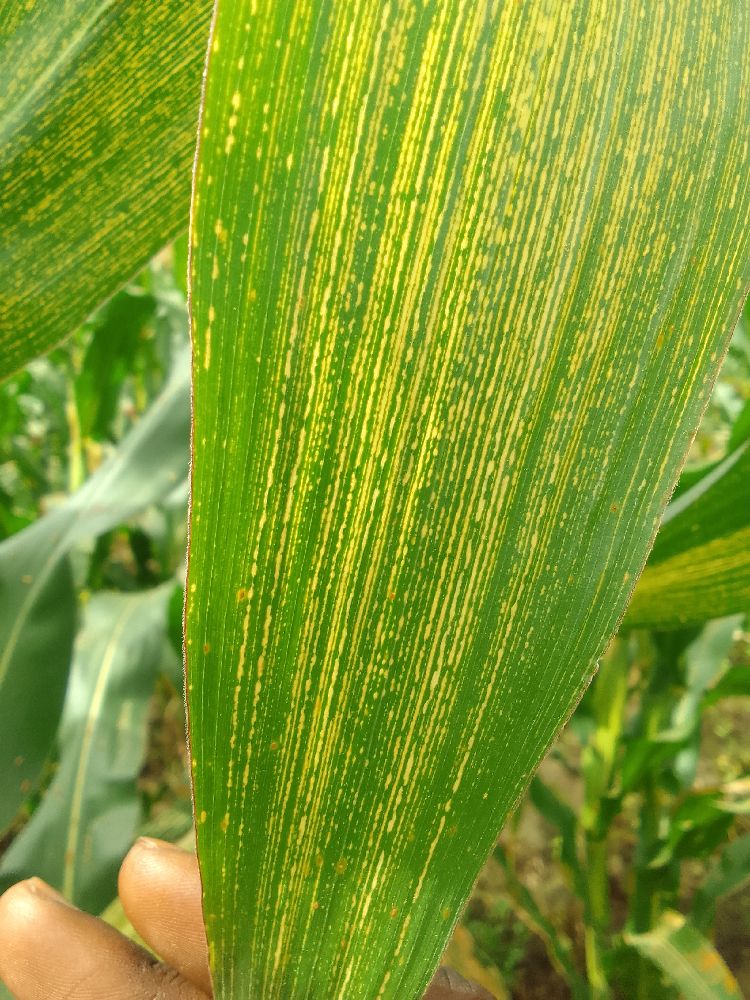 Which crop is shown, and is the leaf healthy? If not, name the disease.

maize, maize streak virus
